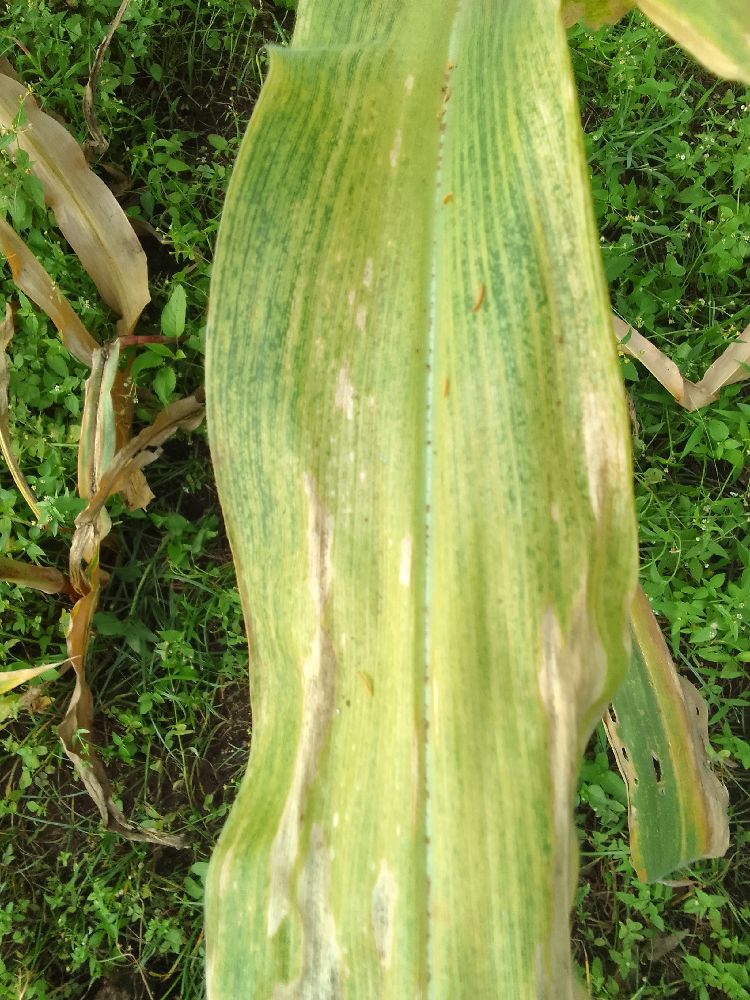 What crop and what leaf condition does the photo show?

maize, maize lethal necrosis
